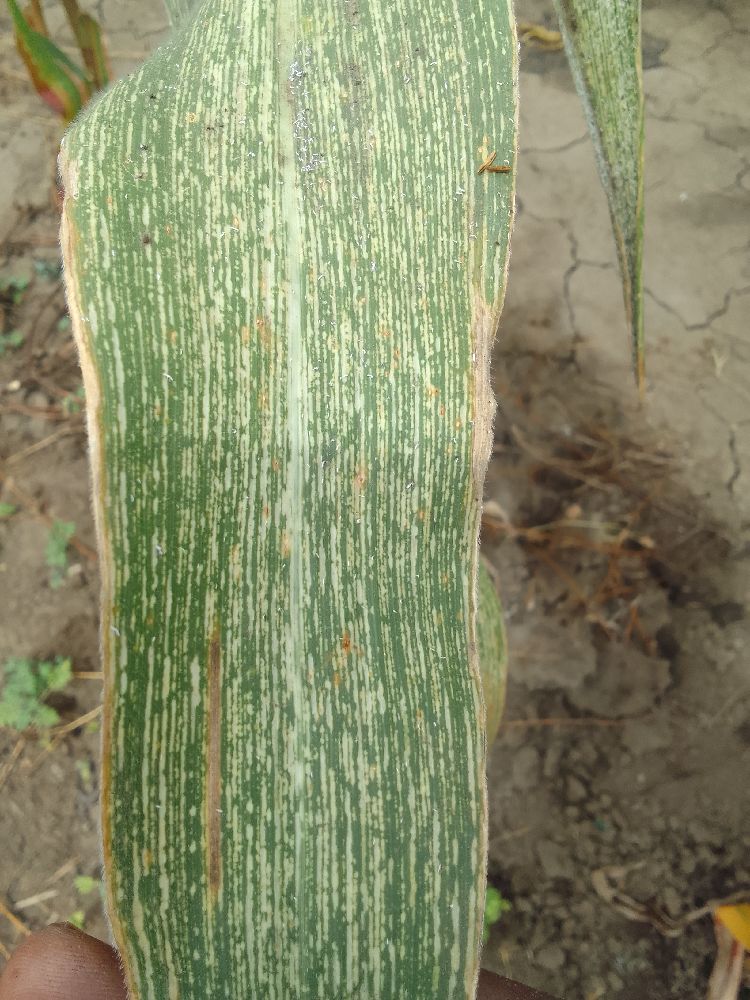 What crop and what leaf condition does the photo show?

maize, maize streak virus
